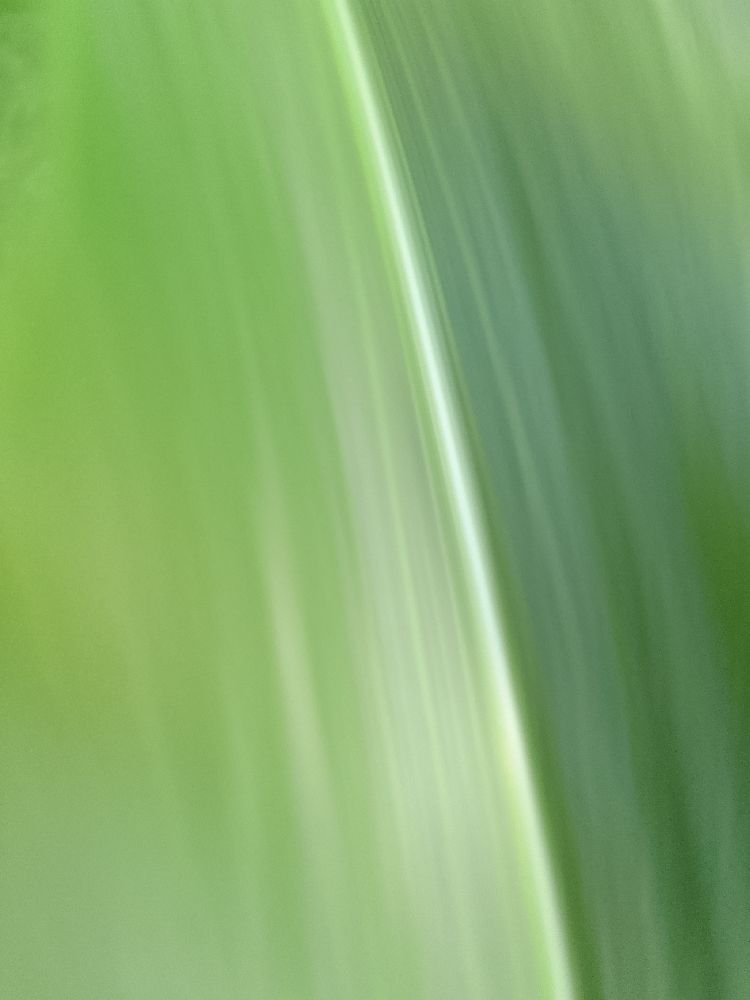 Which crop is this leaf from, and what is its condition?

maize, healthy
